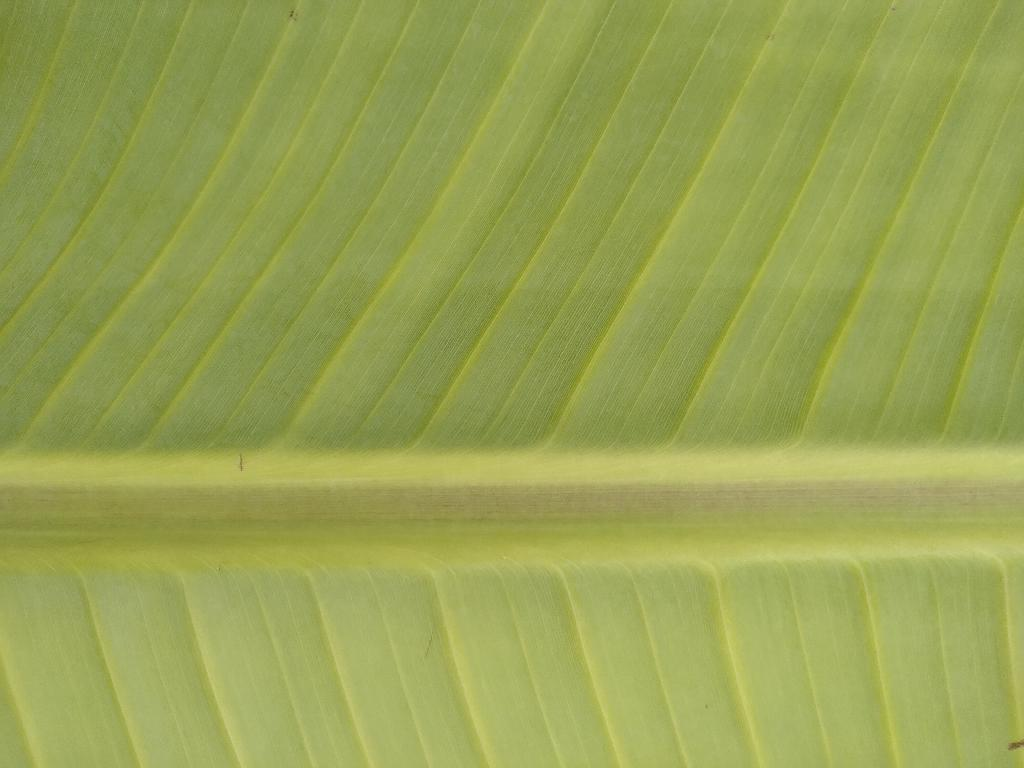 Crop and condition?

banana, healthy
